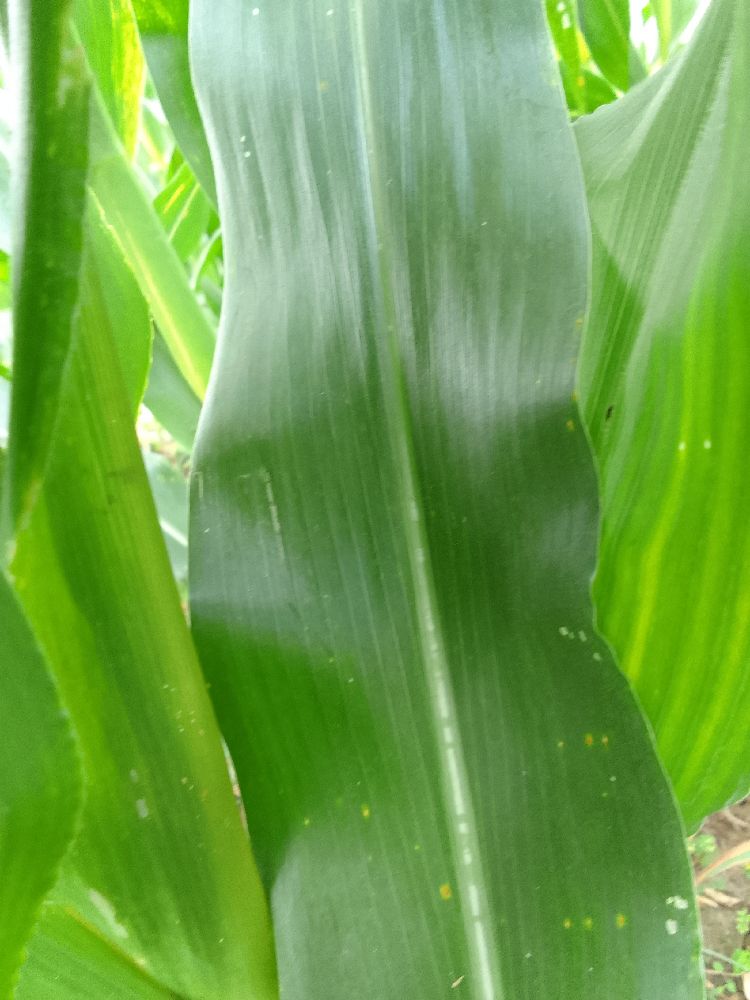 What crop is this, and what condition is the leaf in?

maize, healthy
